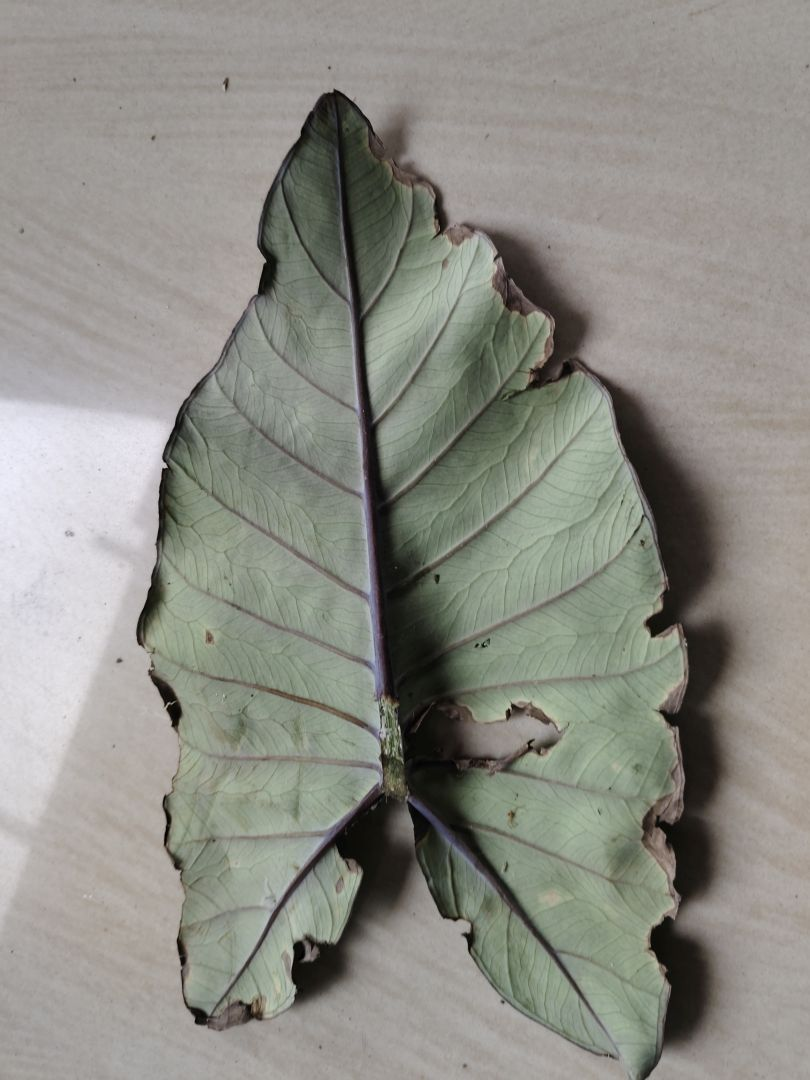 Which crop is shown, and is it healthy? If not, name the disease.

taro, leaf blight
